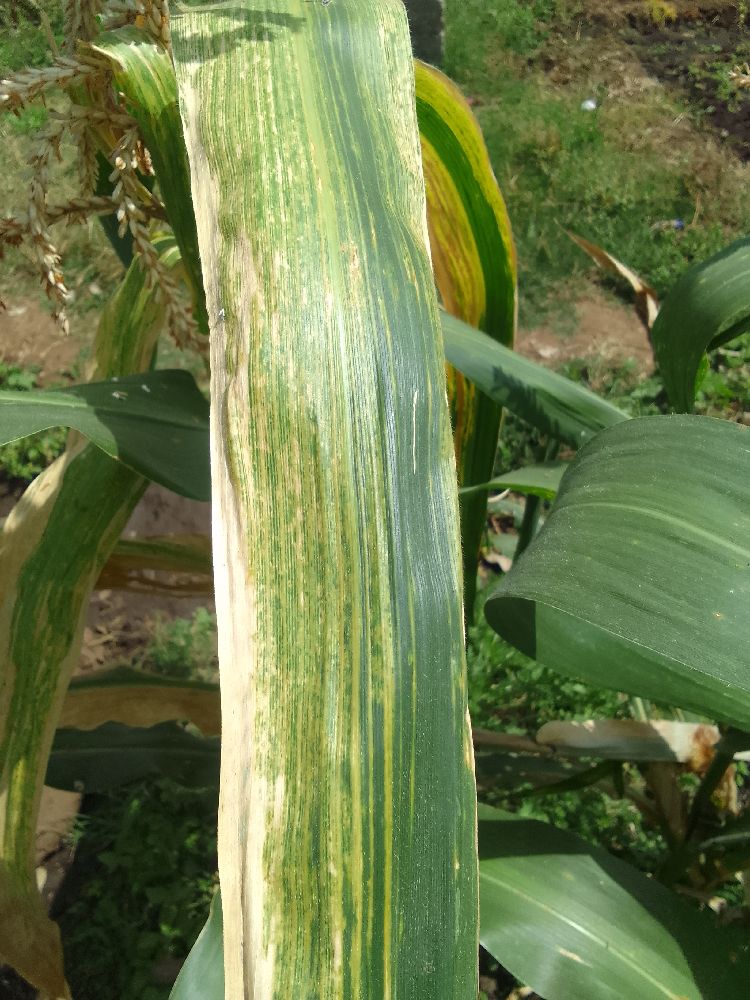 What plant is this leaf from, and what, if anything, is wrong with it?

maize, maize lethal necrosis
